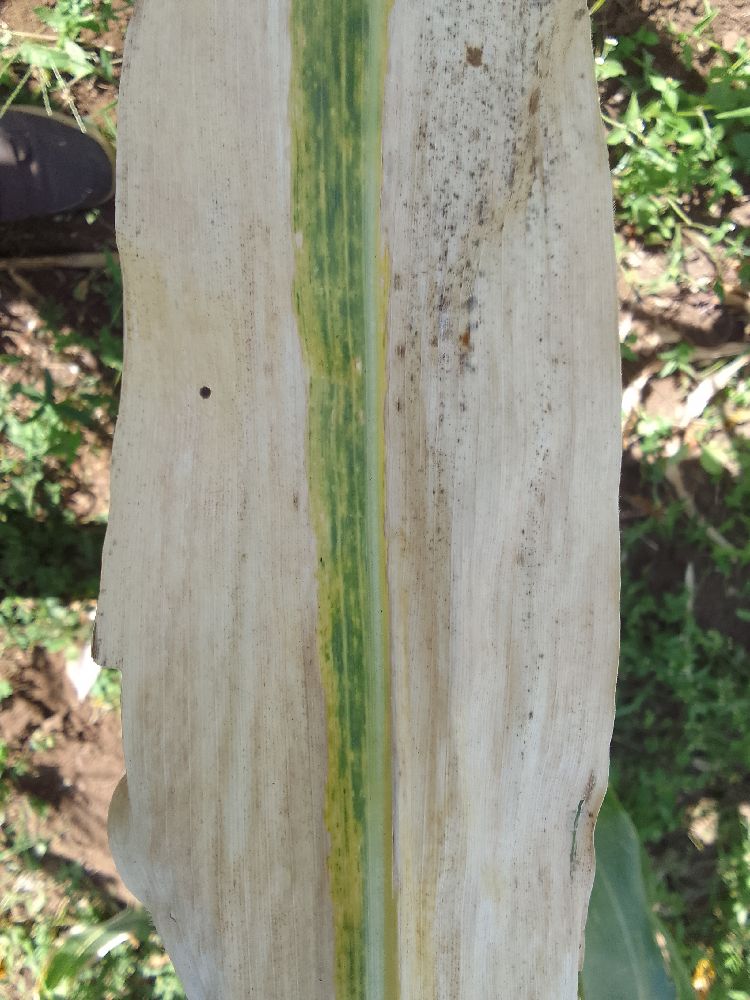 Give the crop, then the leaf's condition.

maize, maize lethal necrosis
